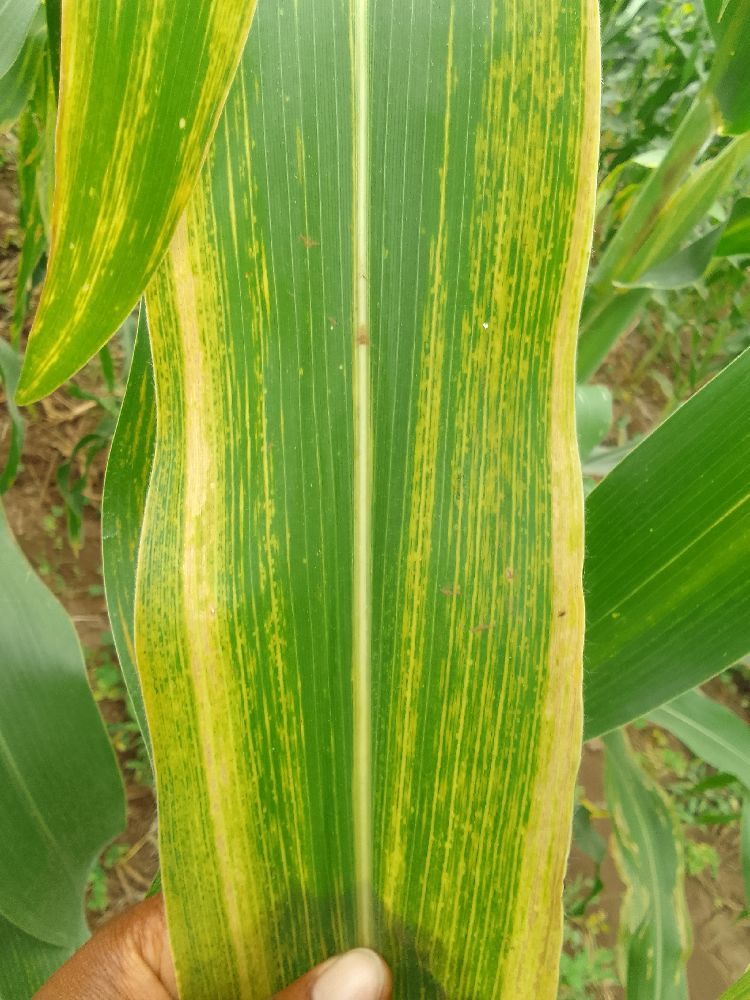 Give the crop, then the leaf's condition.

maize, maize lethal necrosis
